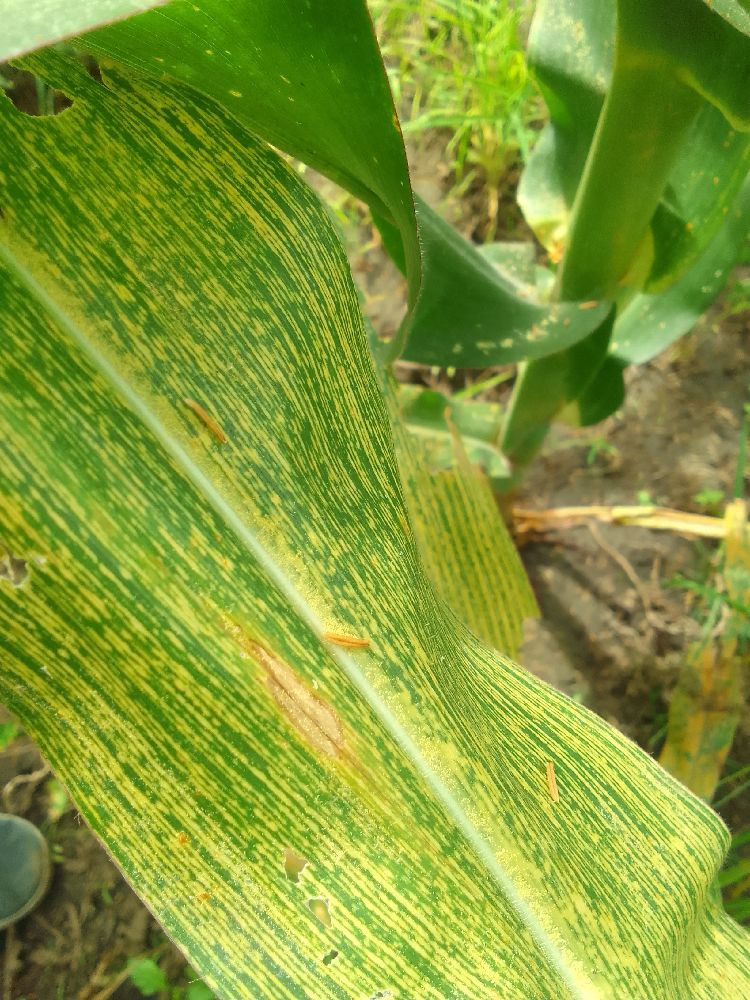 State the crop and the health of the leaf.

maize, maize streak virus
